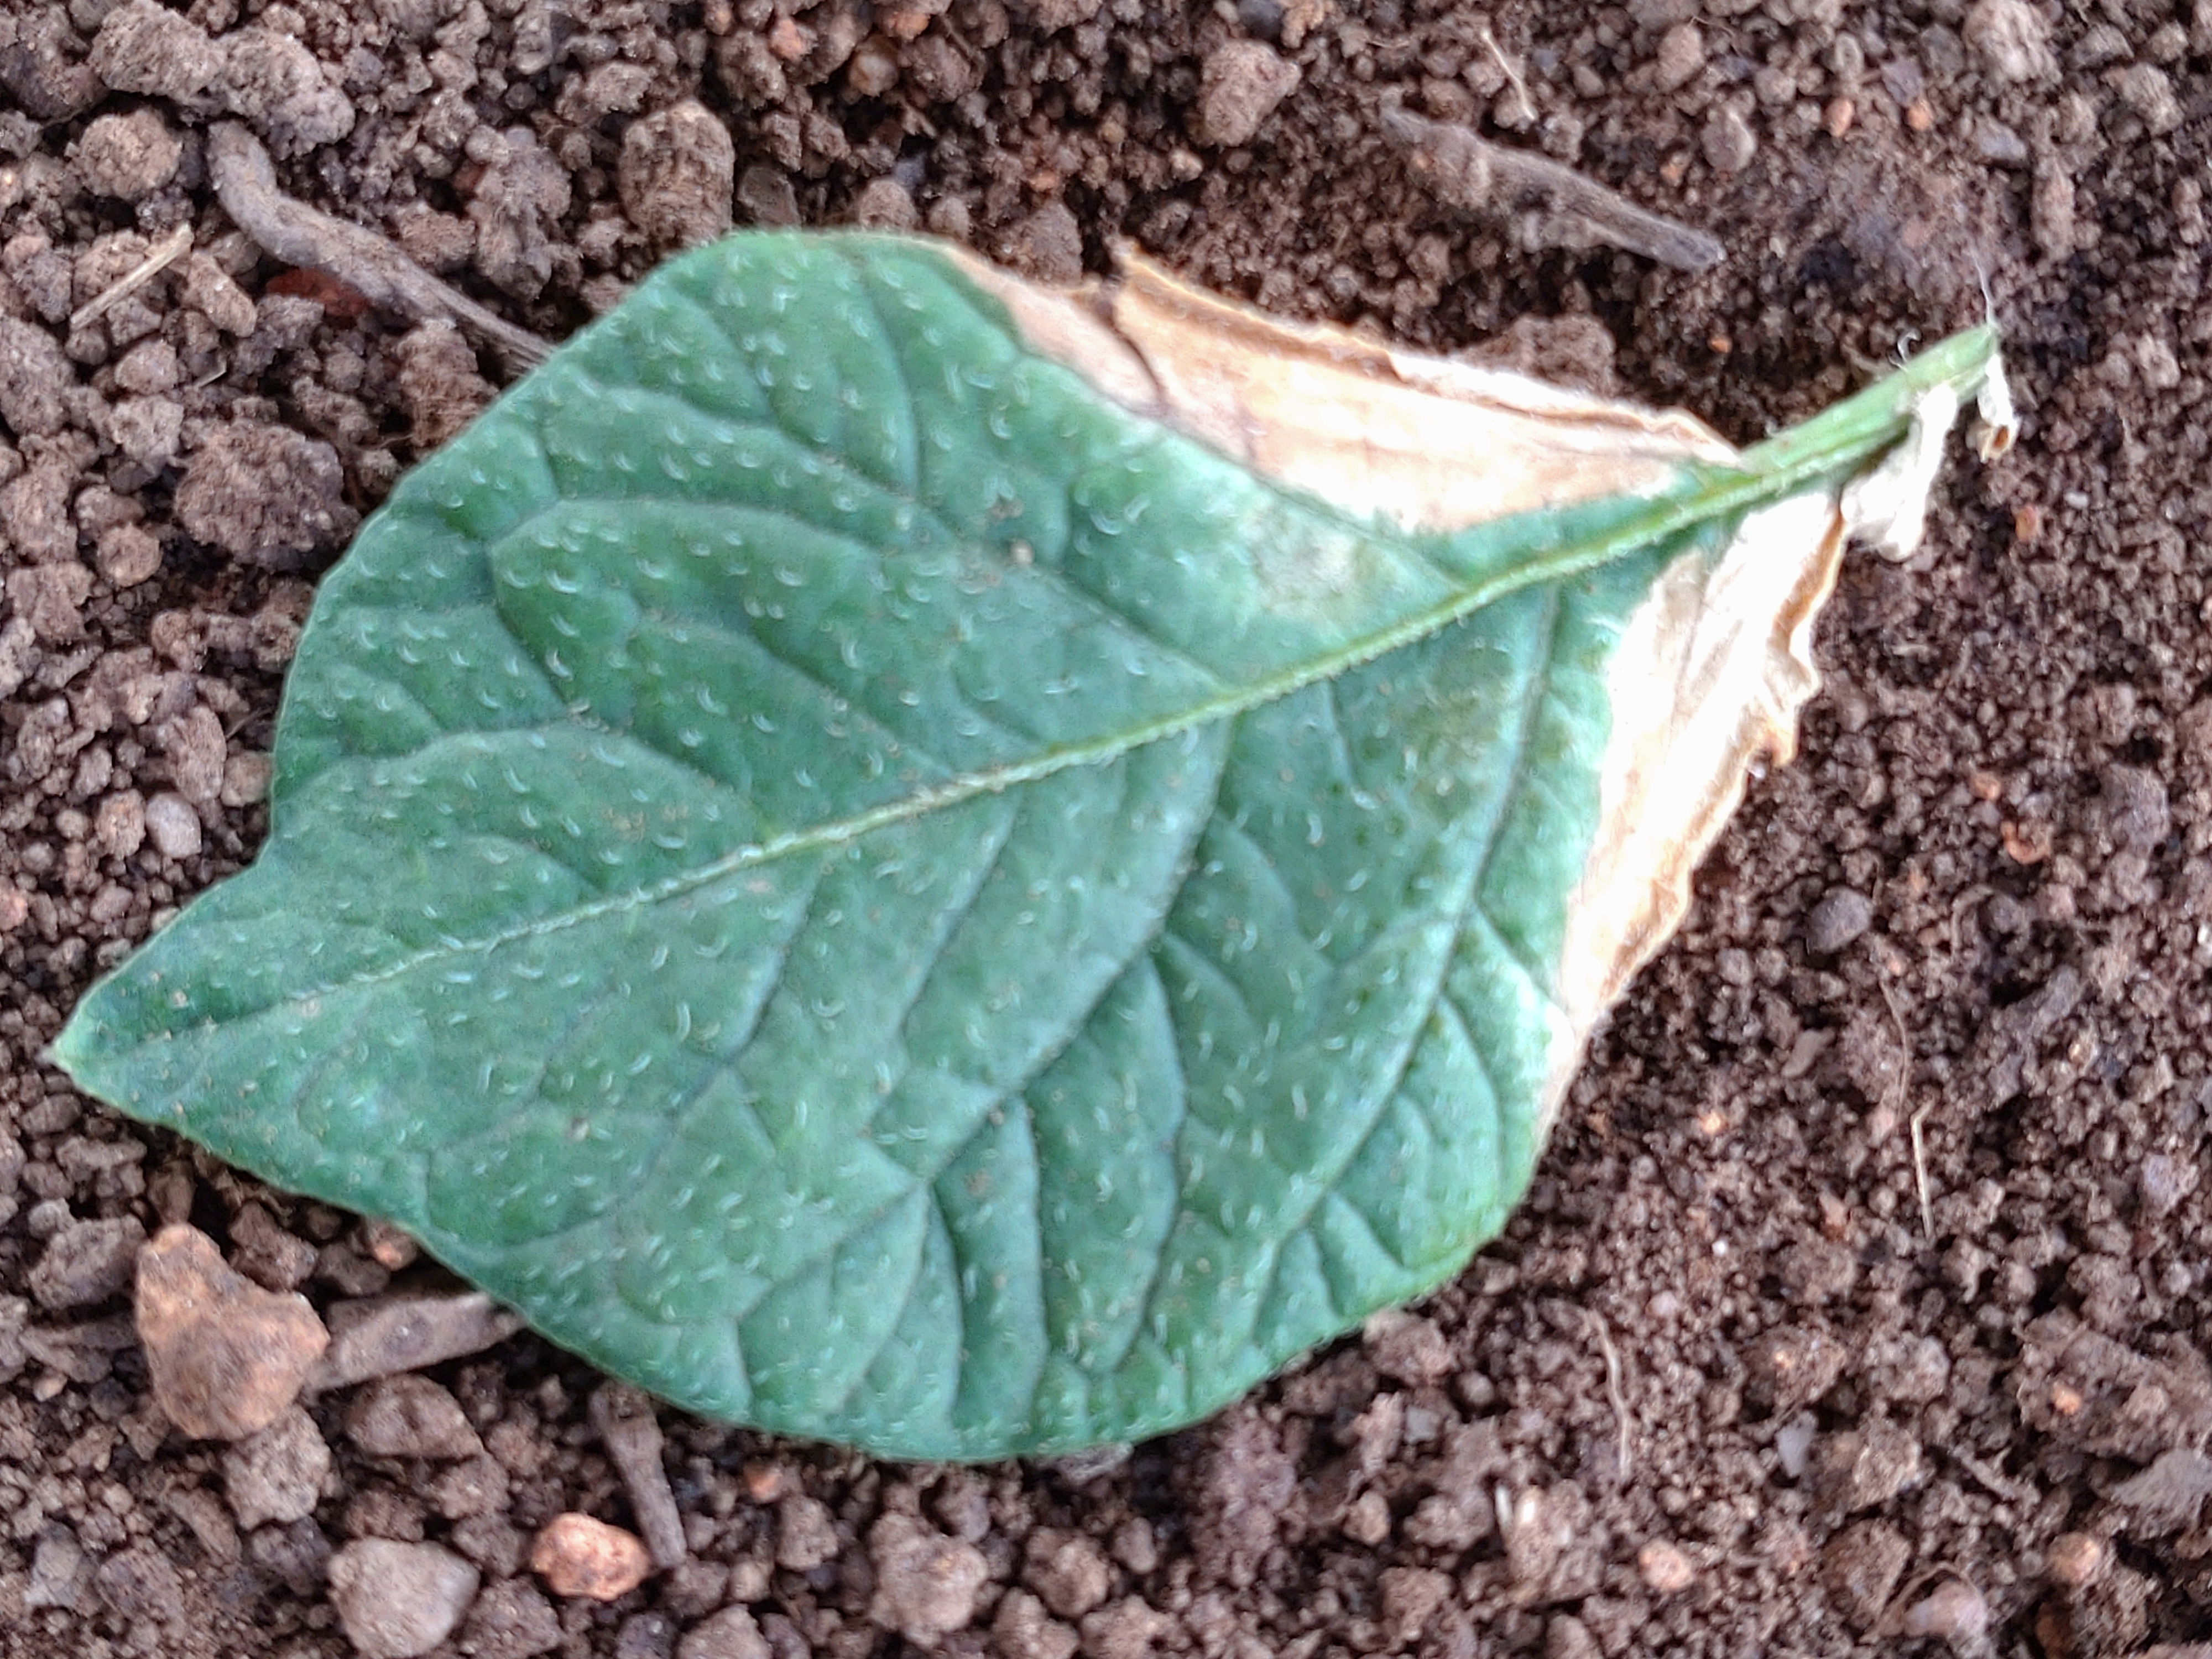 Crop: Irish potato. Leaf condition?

early blight
